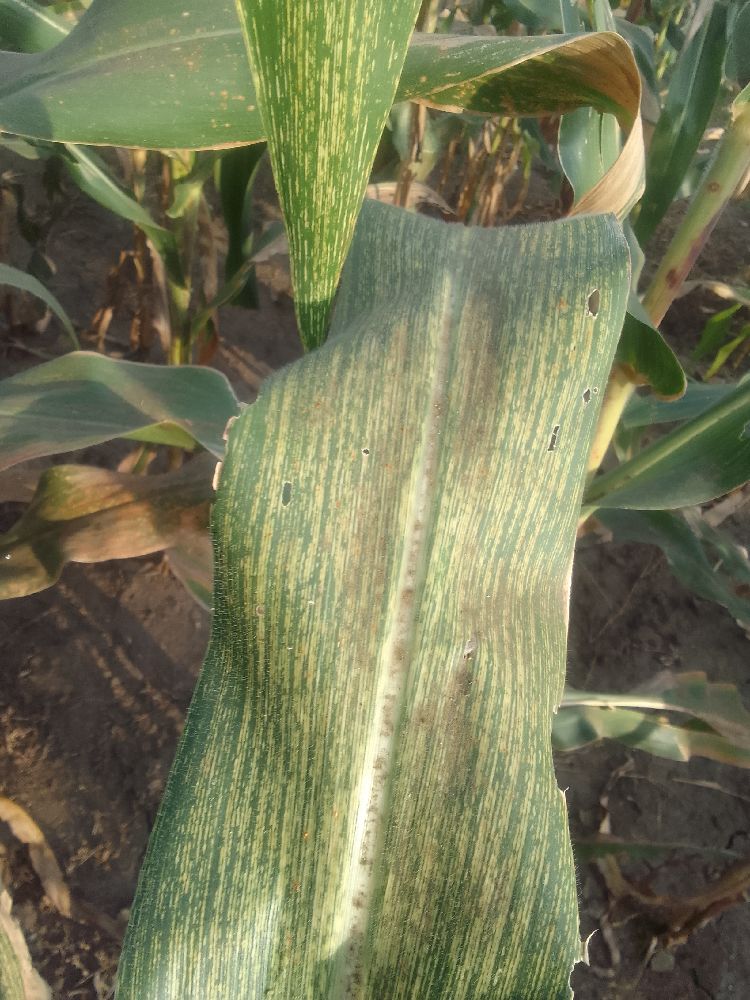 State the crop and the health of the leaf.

maize, maize streak virus
